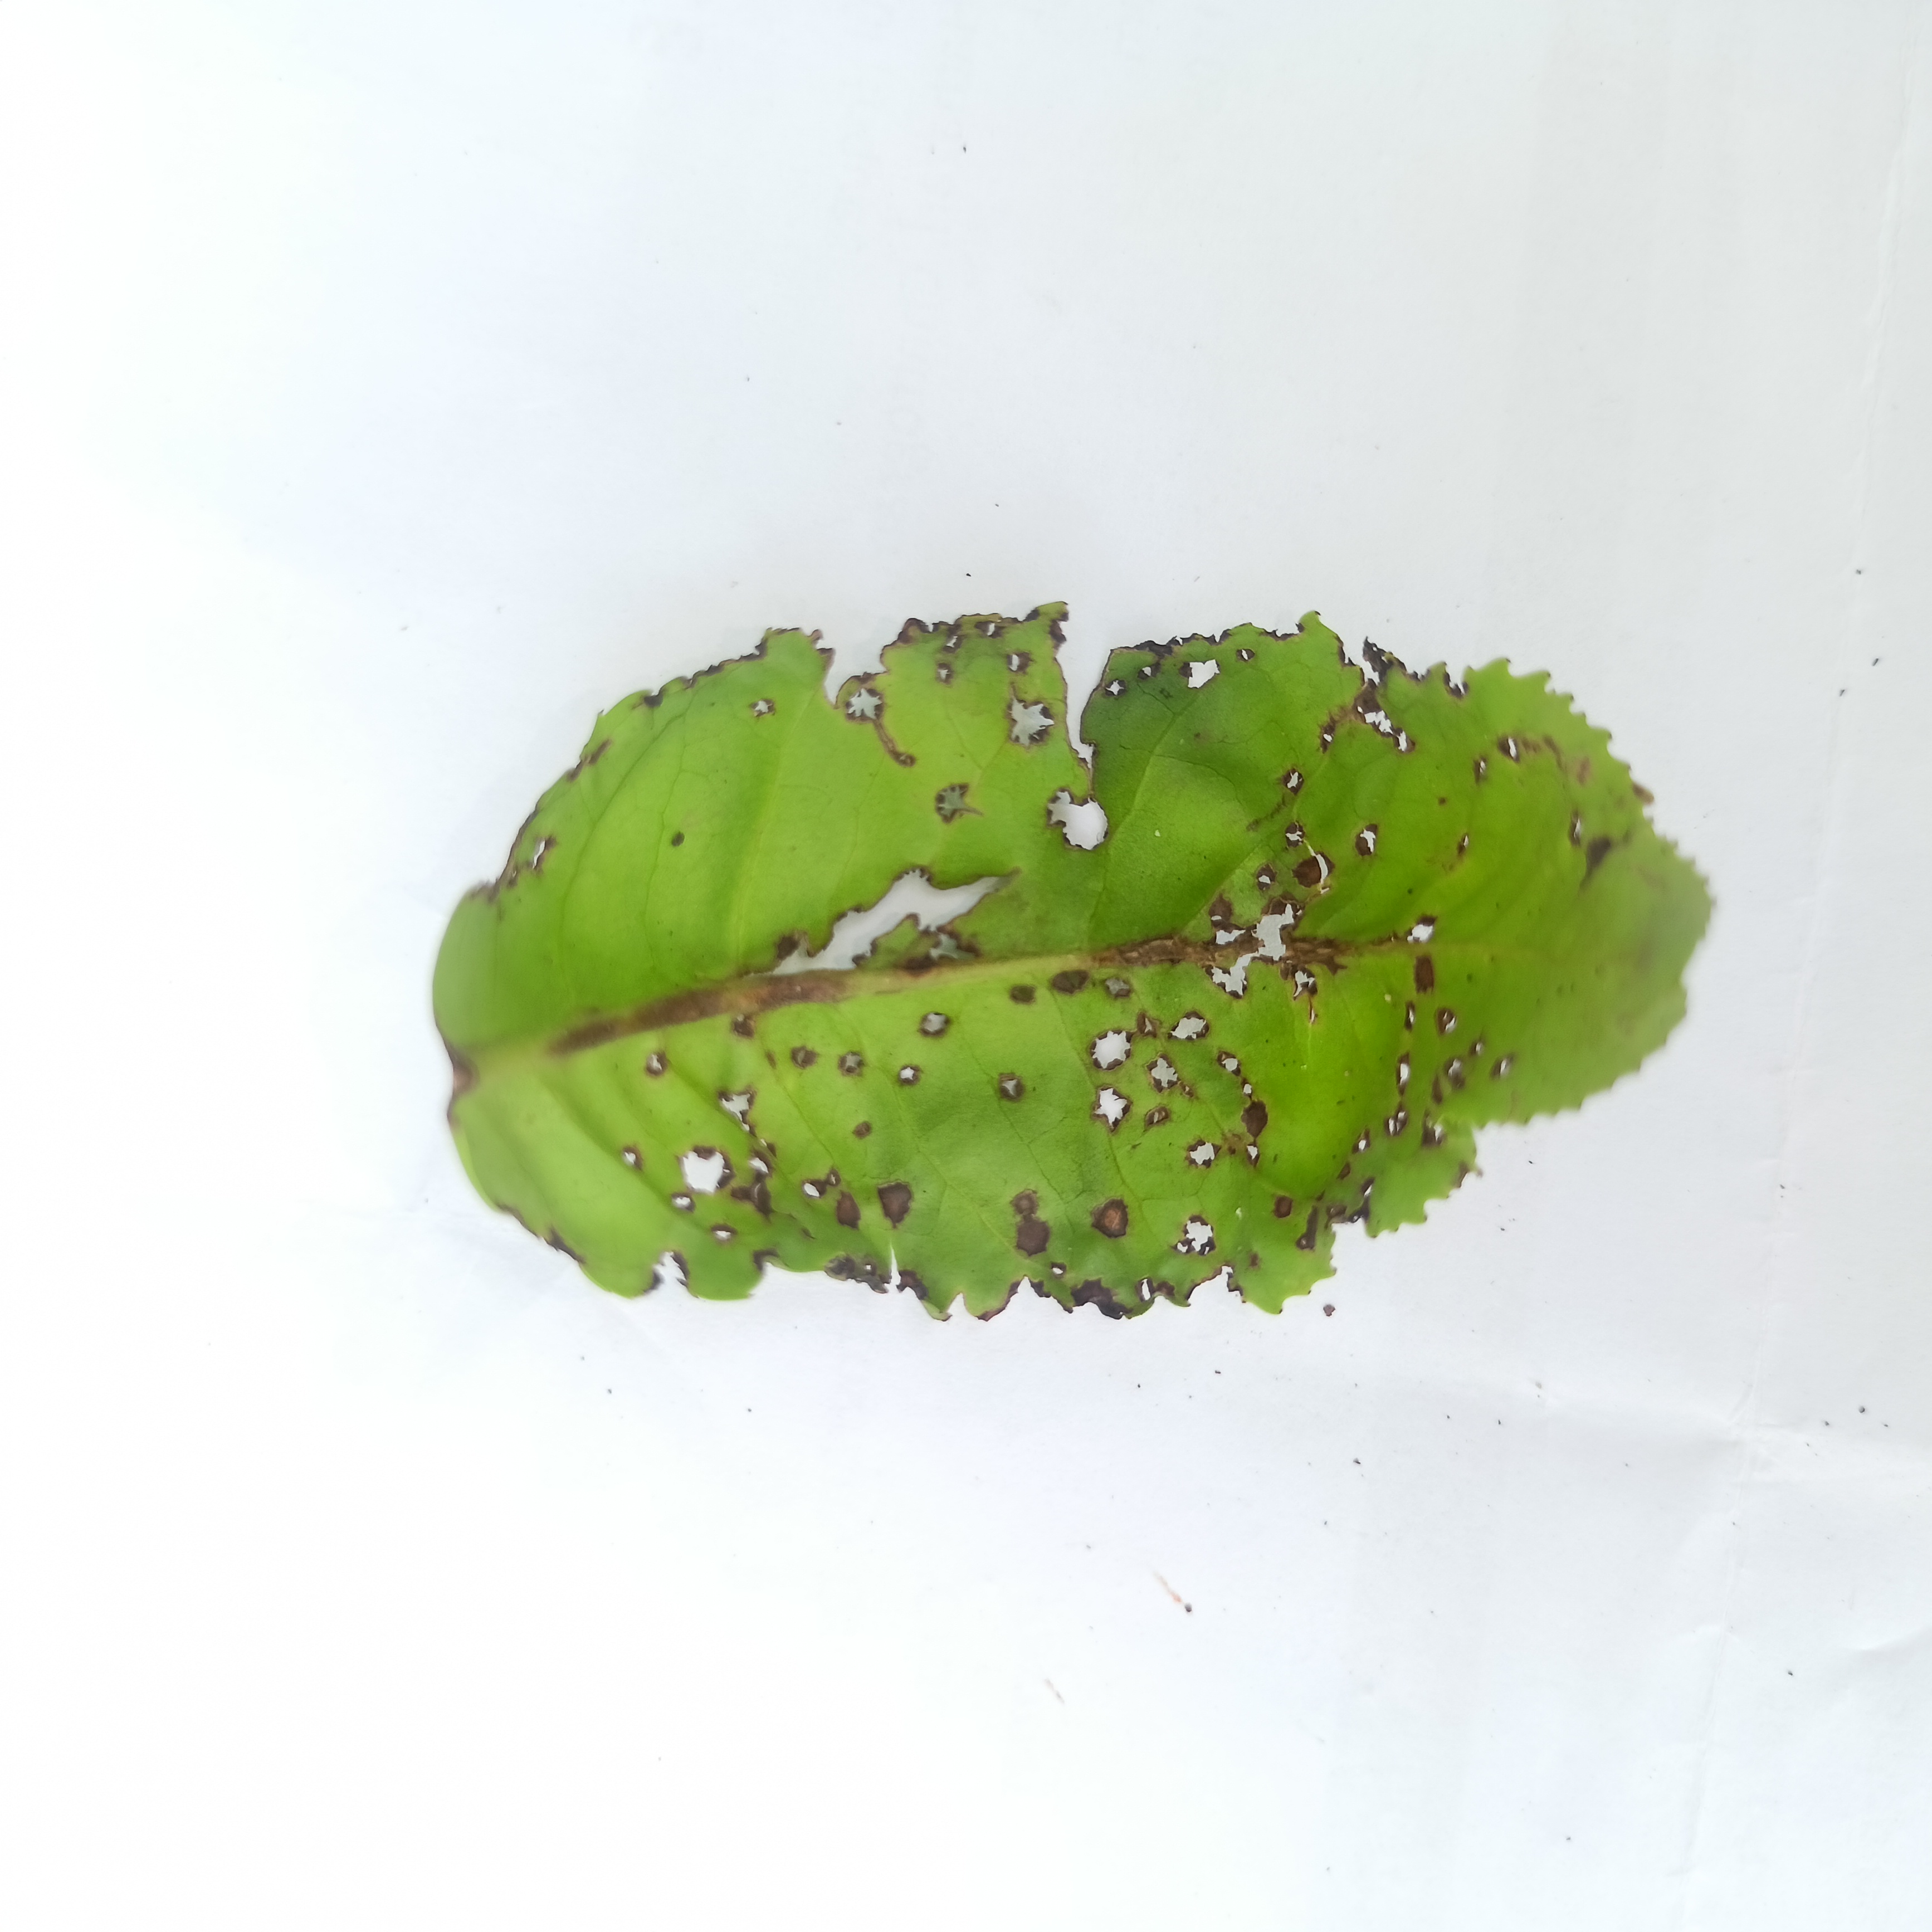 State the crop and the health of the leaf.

tea, helopeltis
